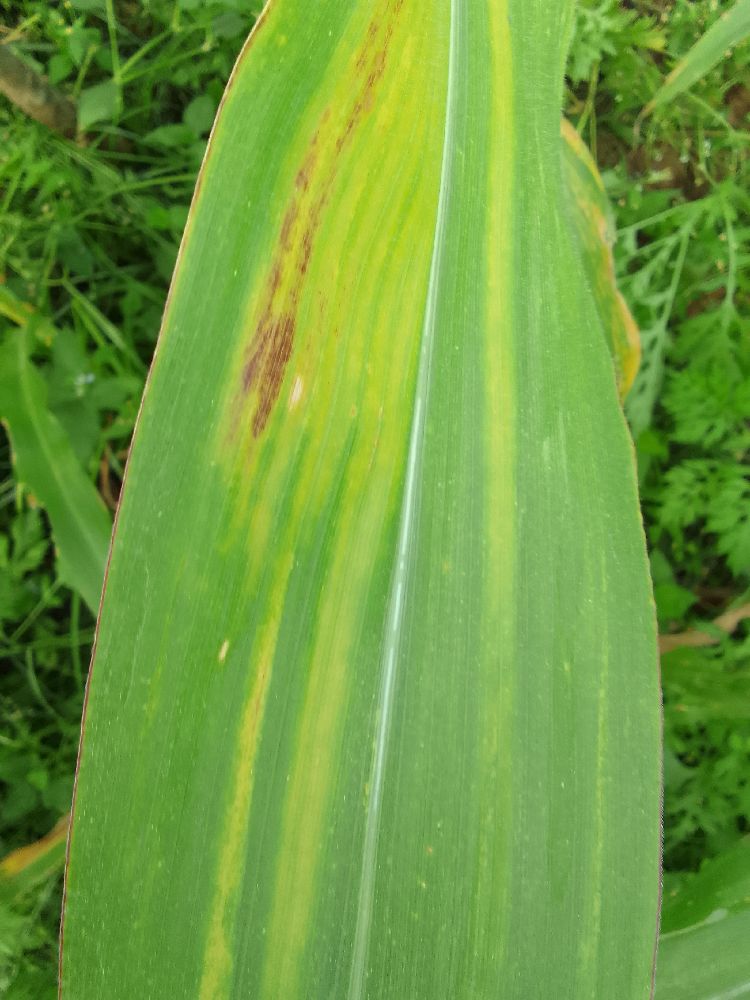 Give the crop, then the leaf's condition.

maize, maize lethal necrosis
